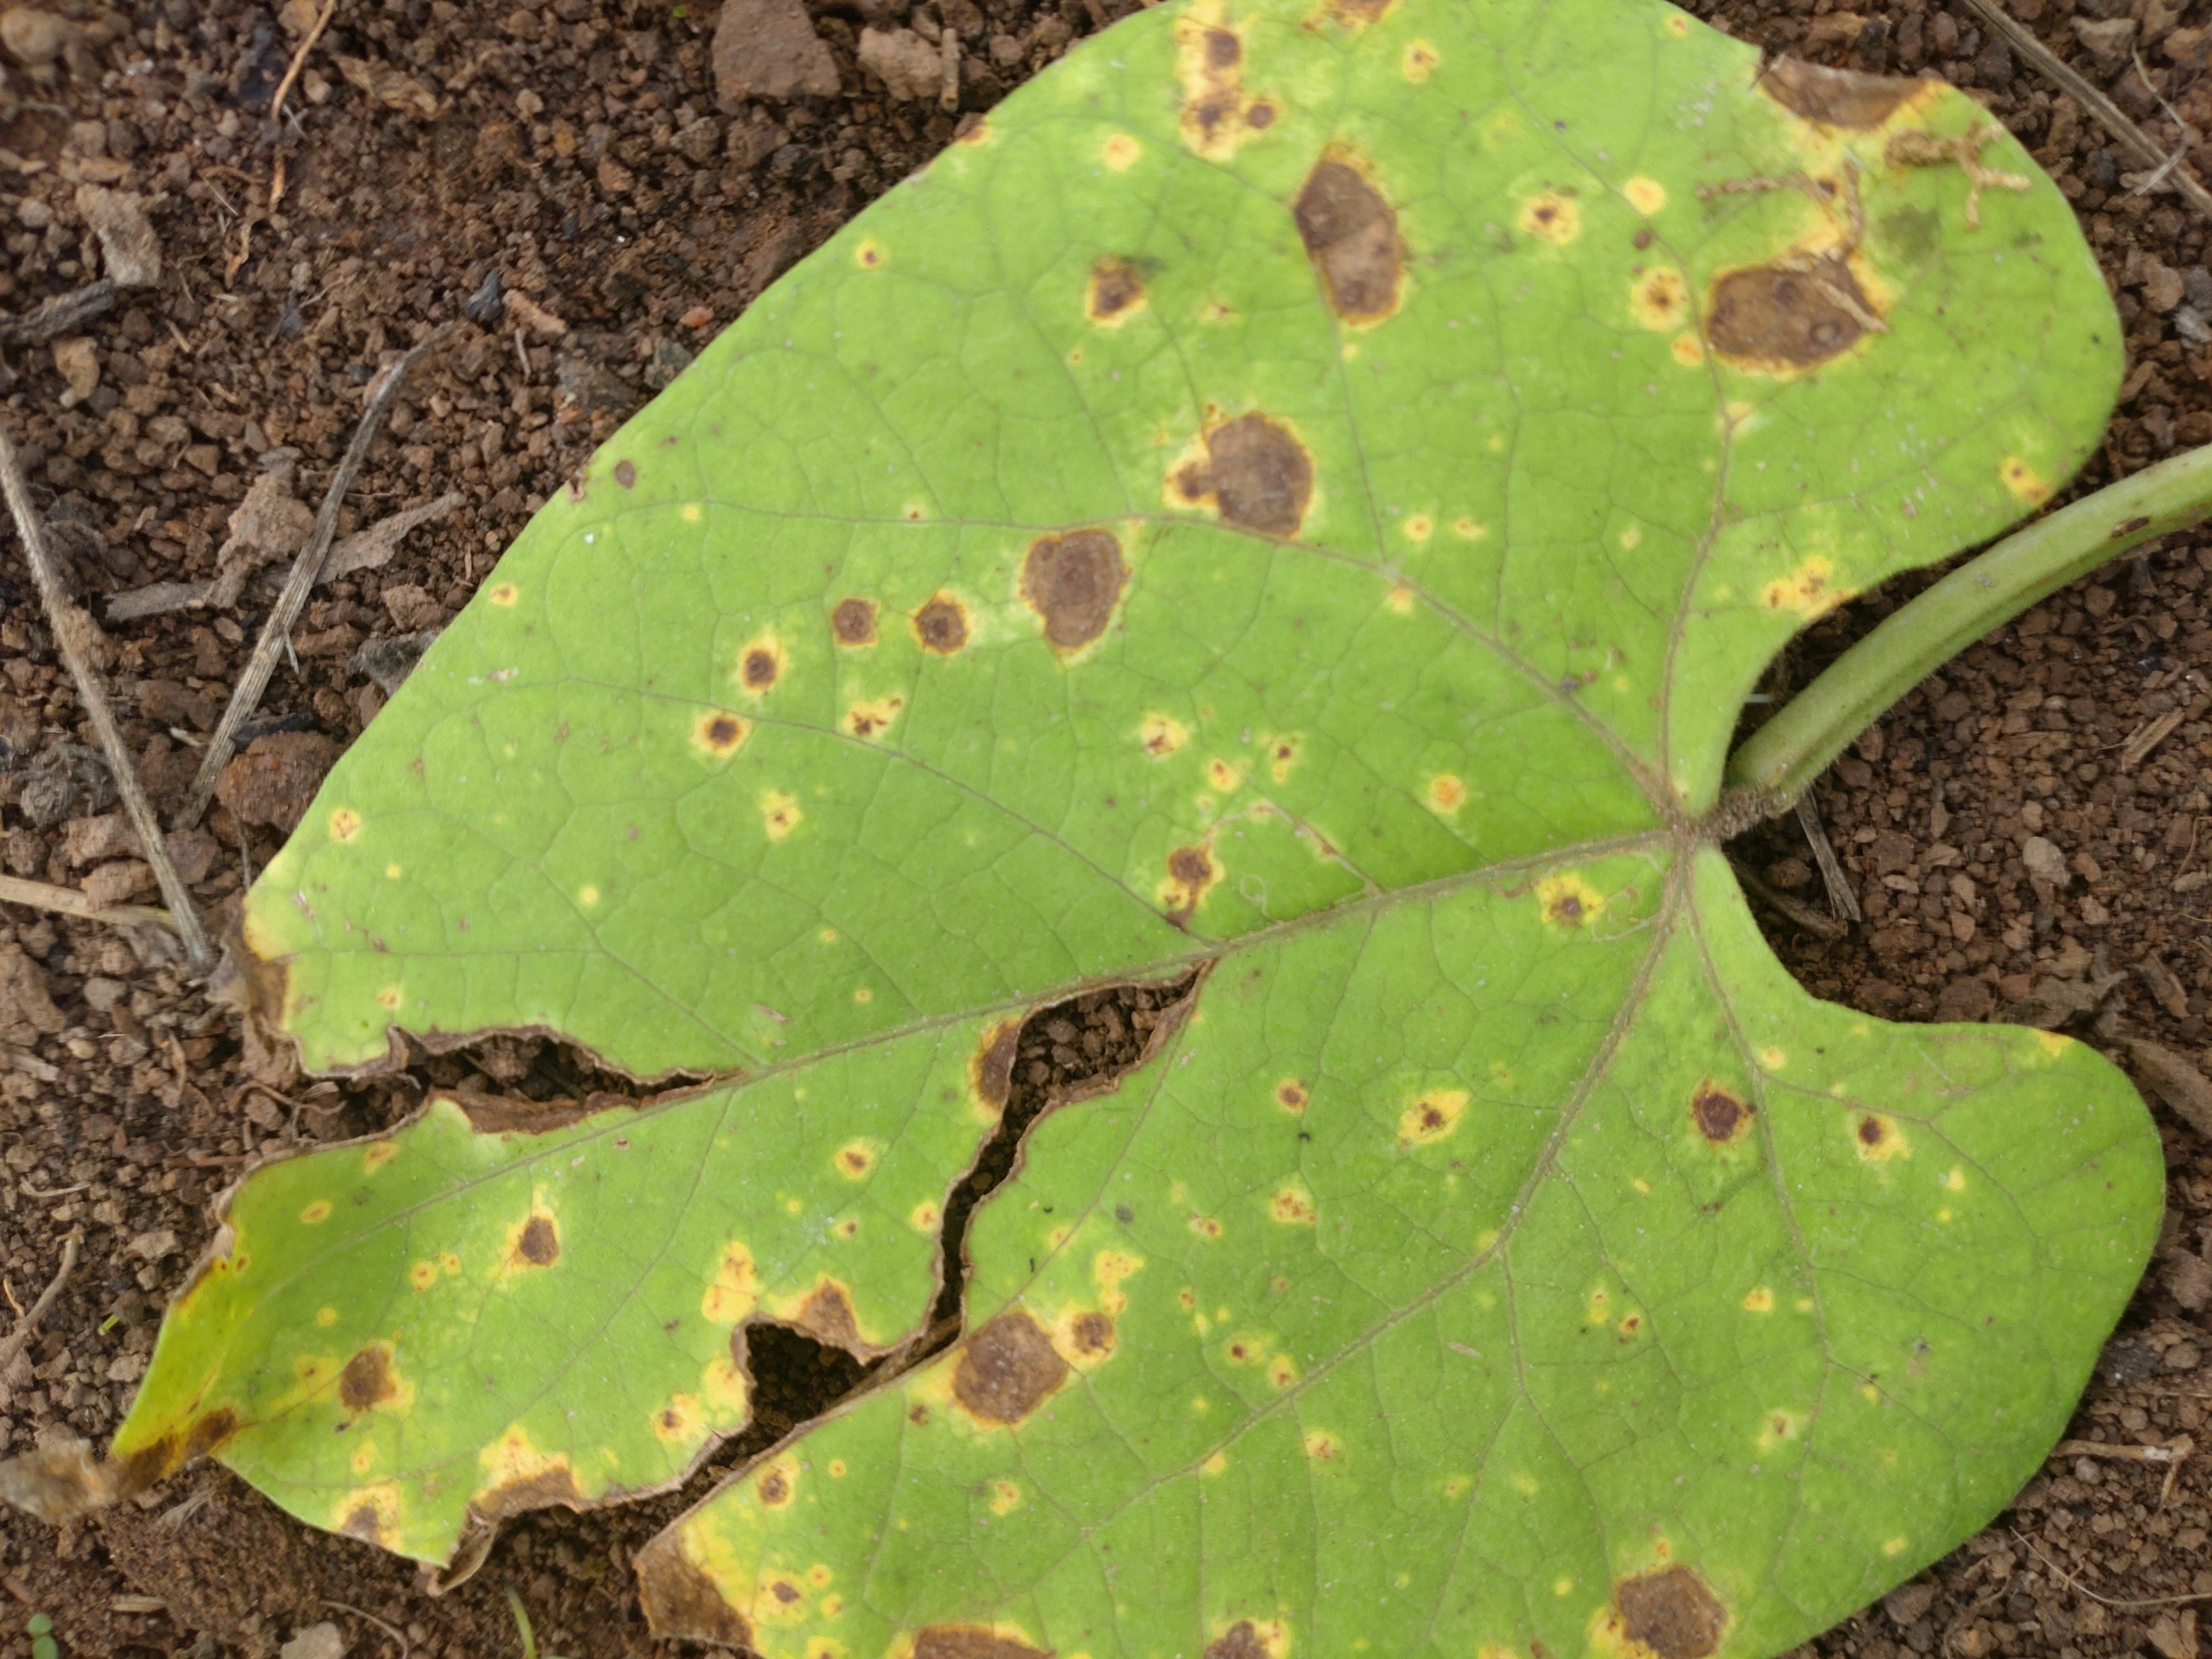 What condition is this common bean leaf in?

rust
